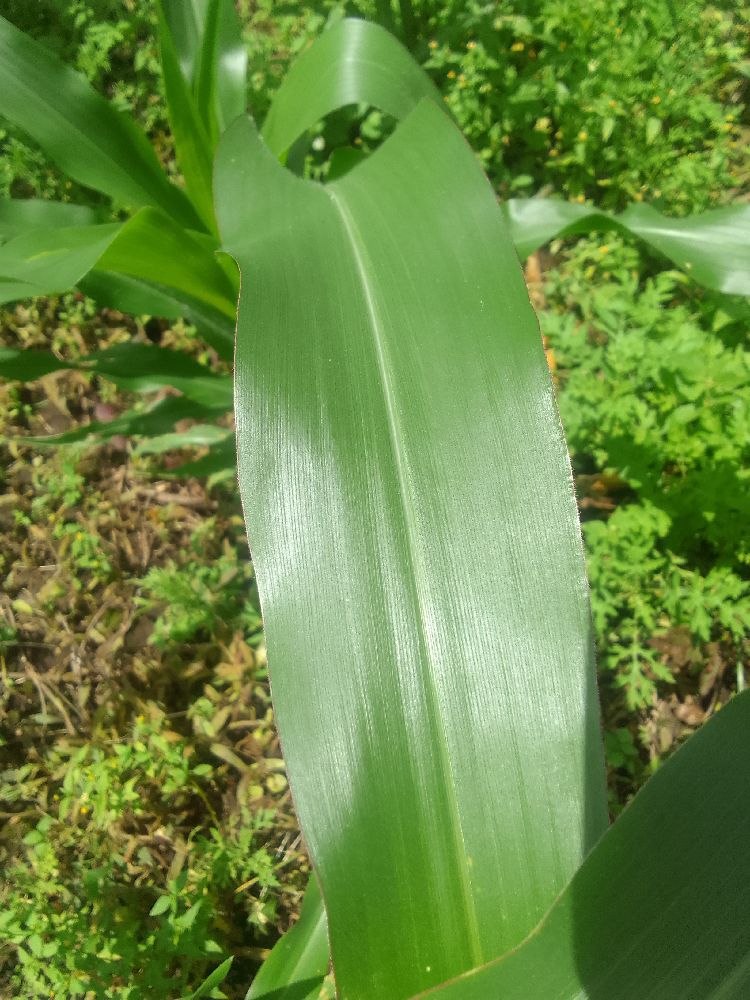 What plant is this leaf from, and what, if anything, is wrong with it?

maize, healthy
